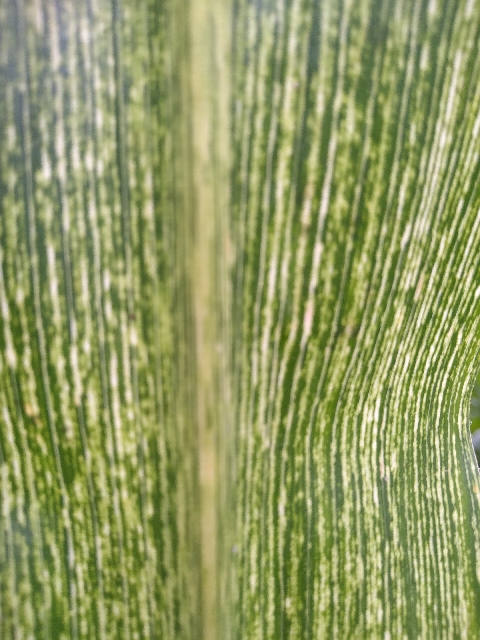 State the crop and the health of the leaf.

maize, maize streak virus
